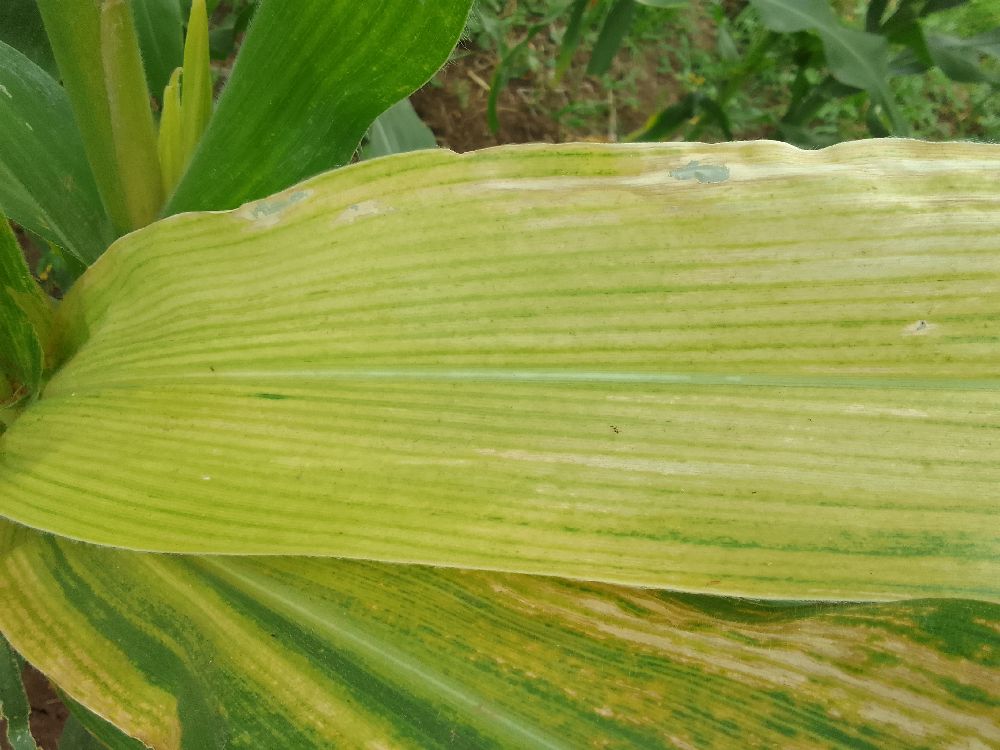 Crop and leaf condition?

maize, maize lethal necrosis
